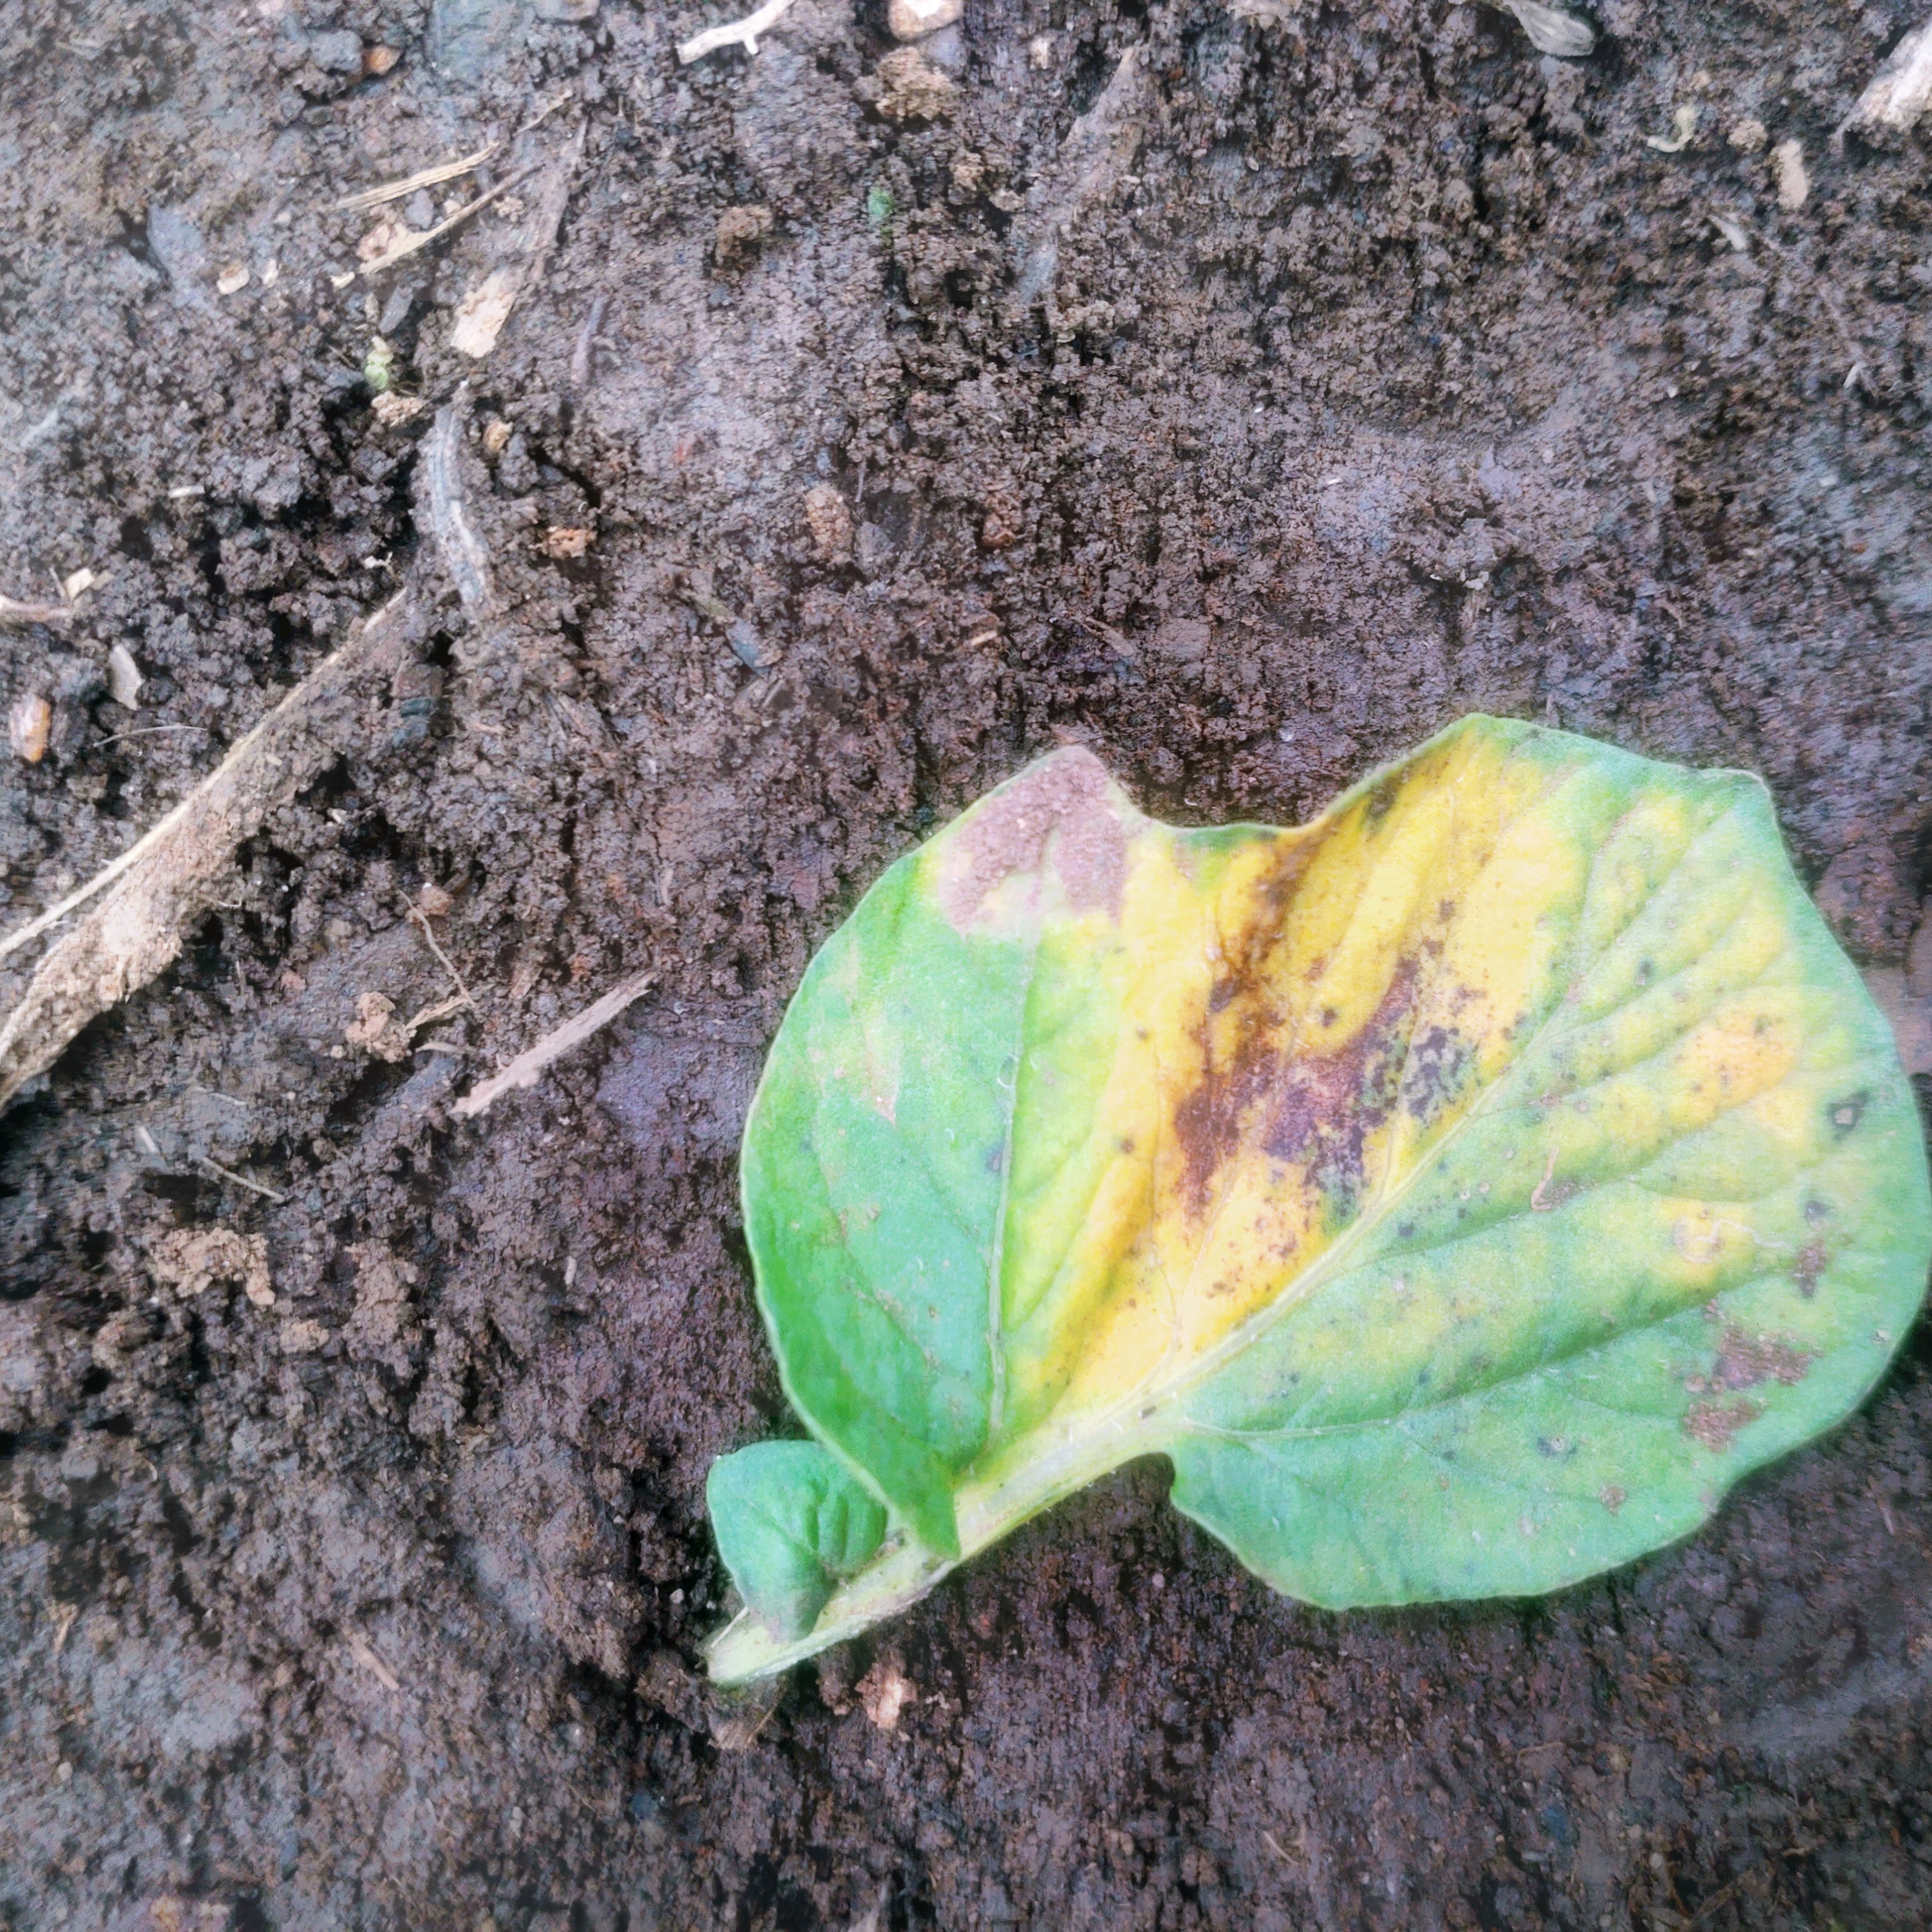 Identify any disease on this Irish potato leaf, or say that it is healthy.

late blight
